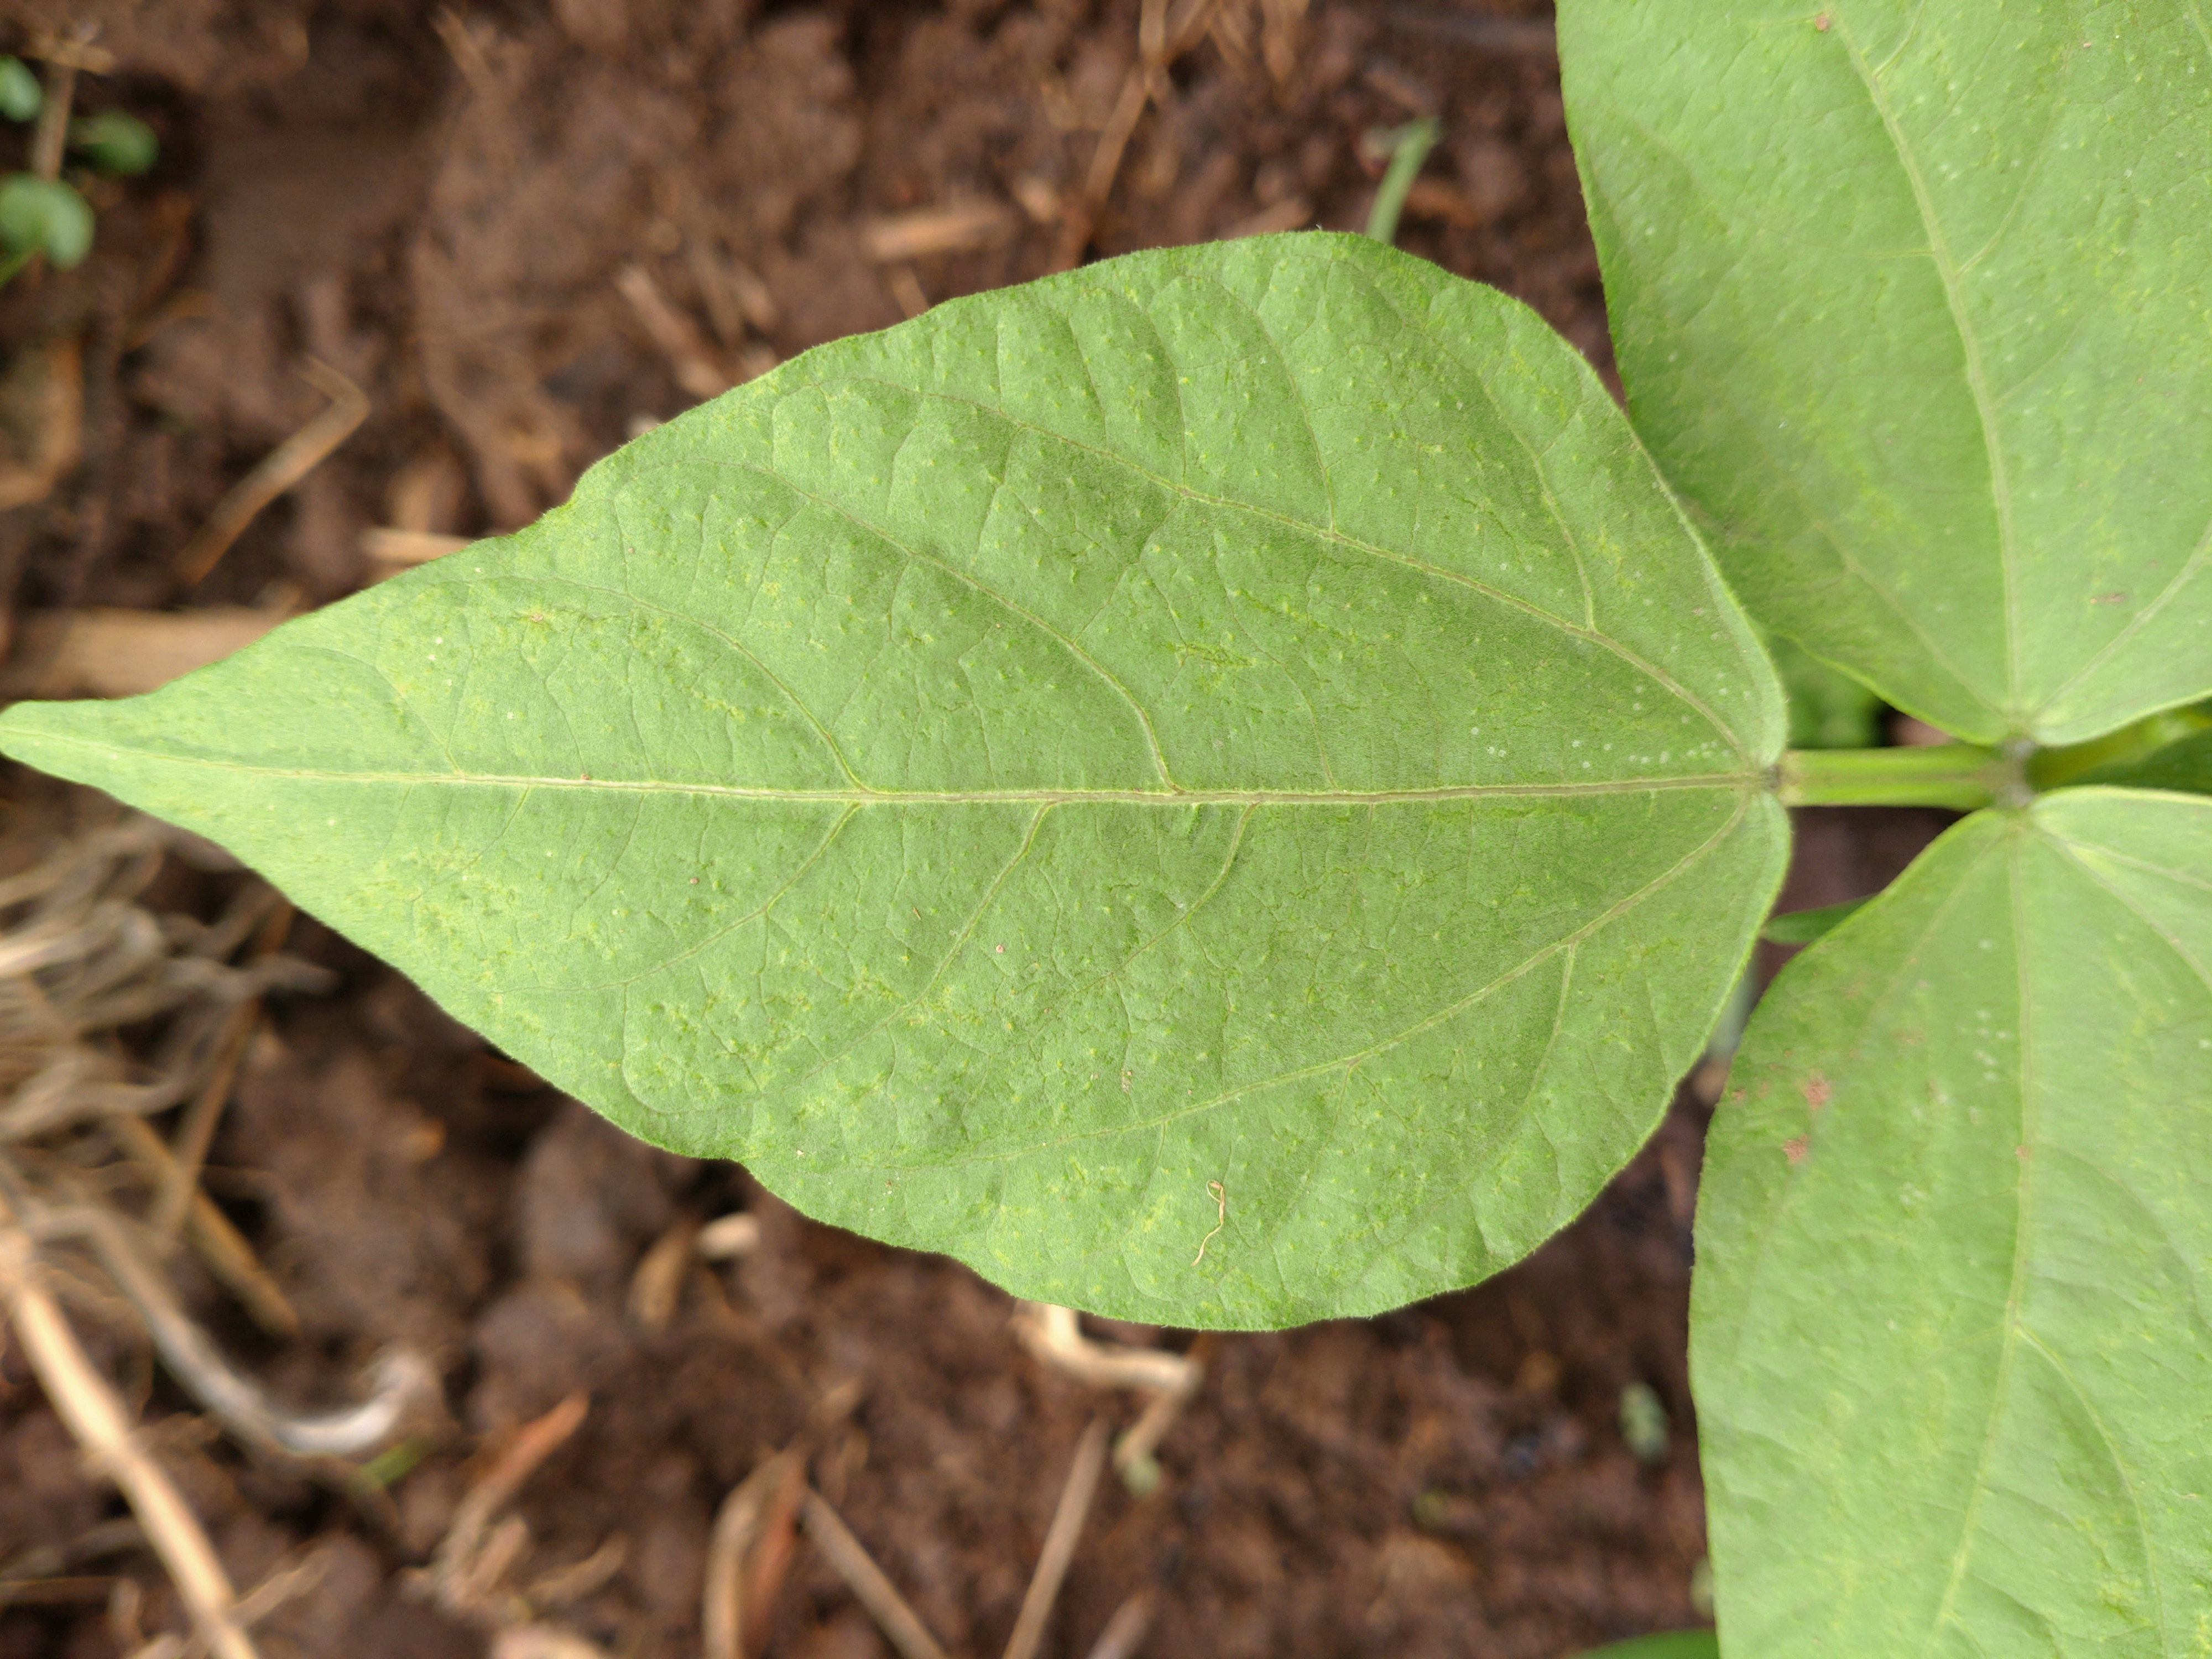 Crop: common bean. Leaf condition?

healthy
